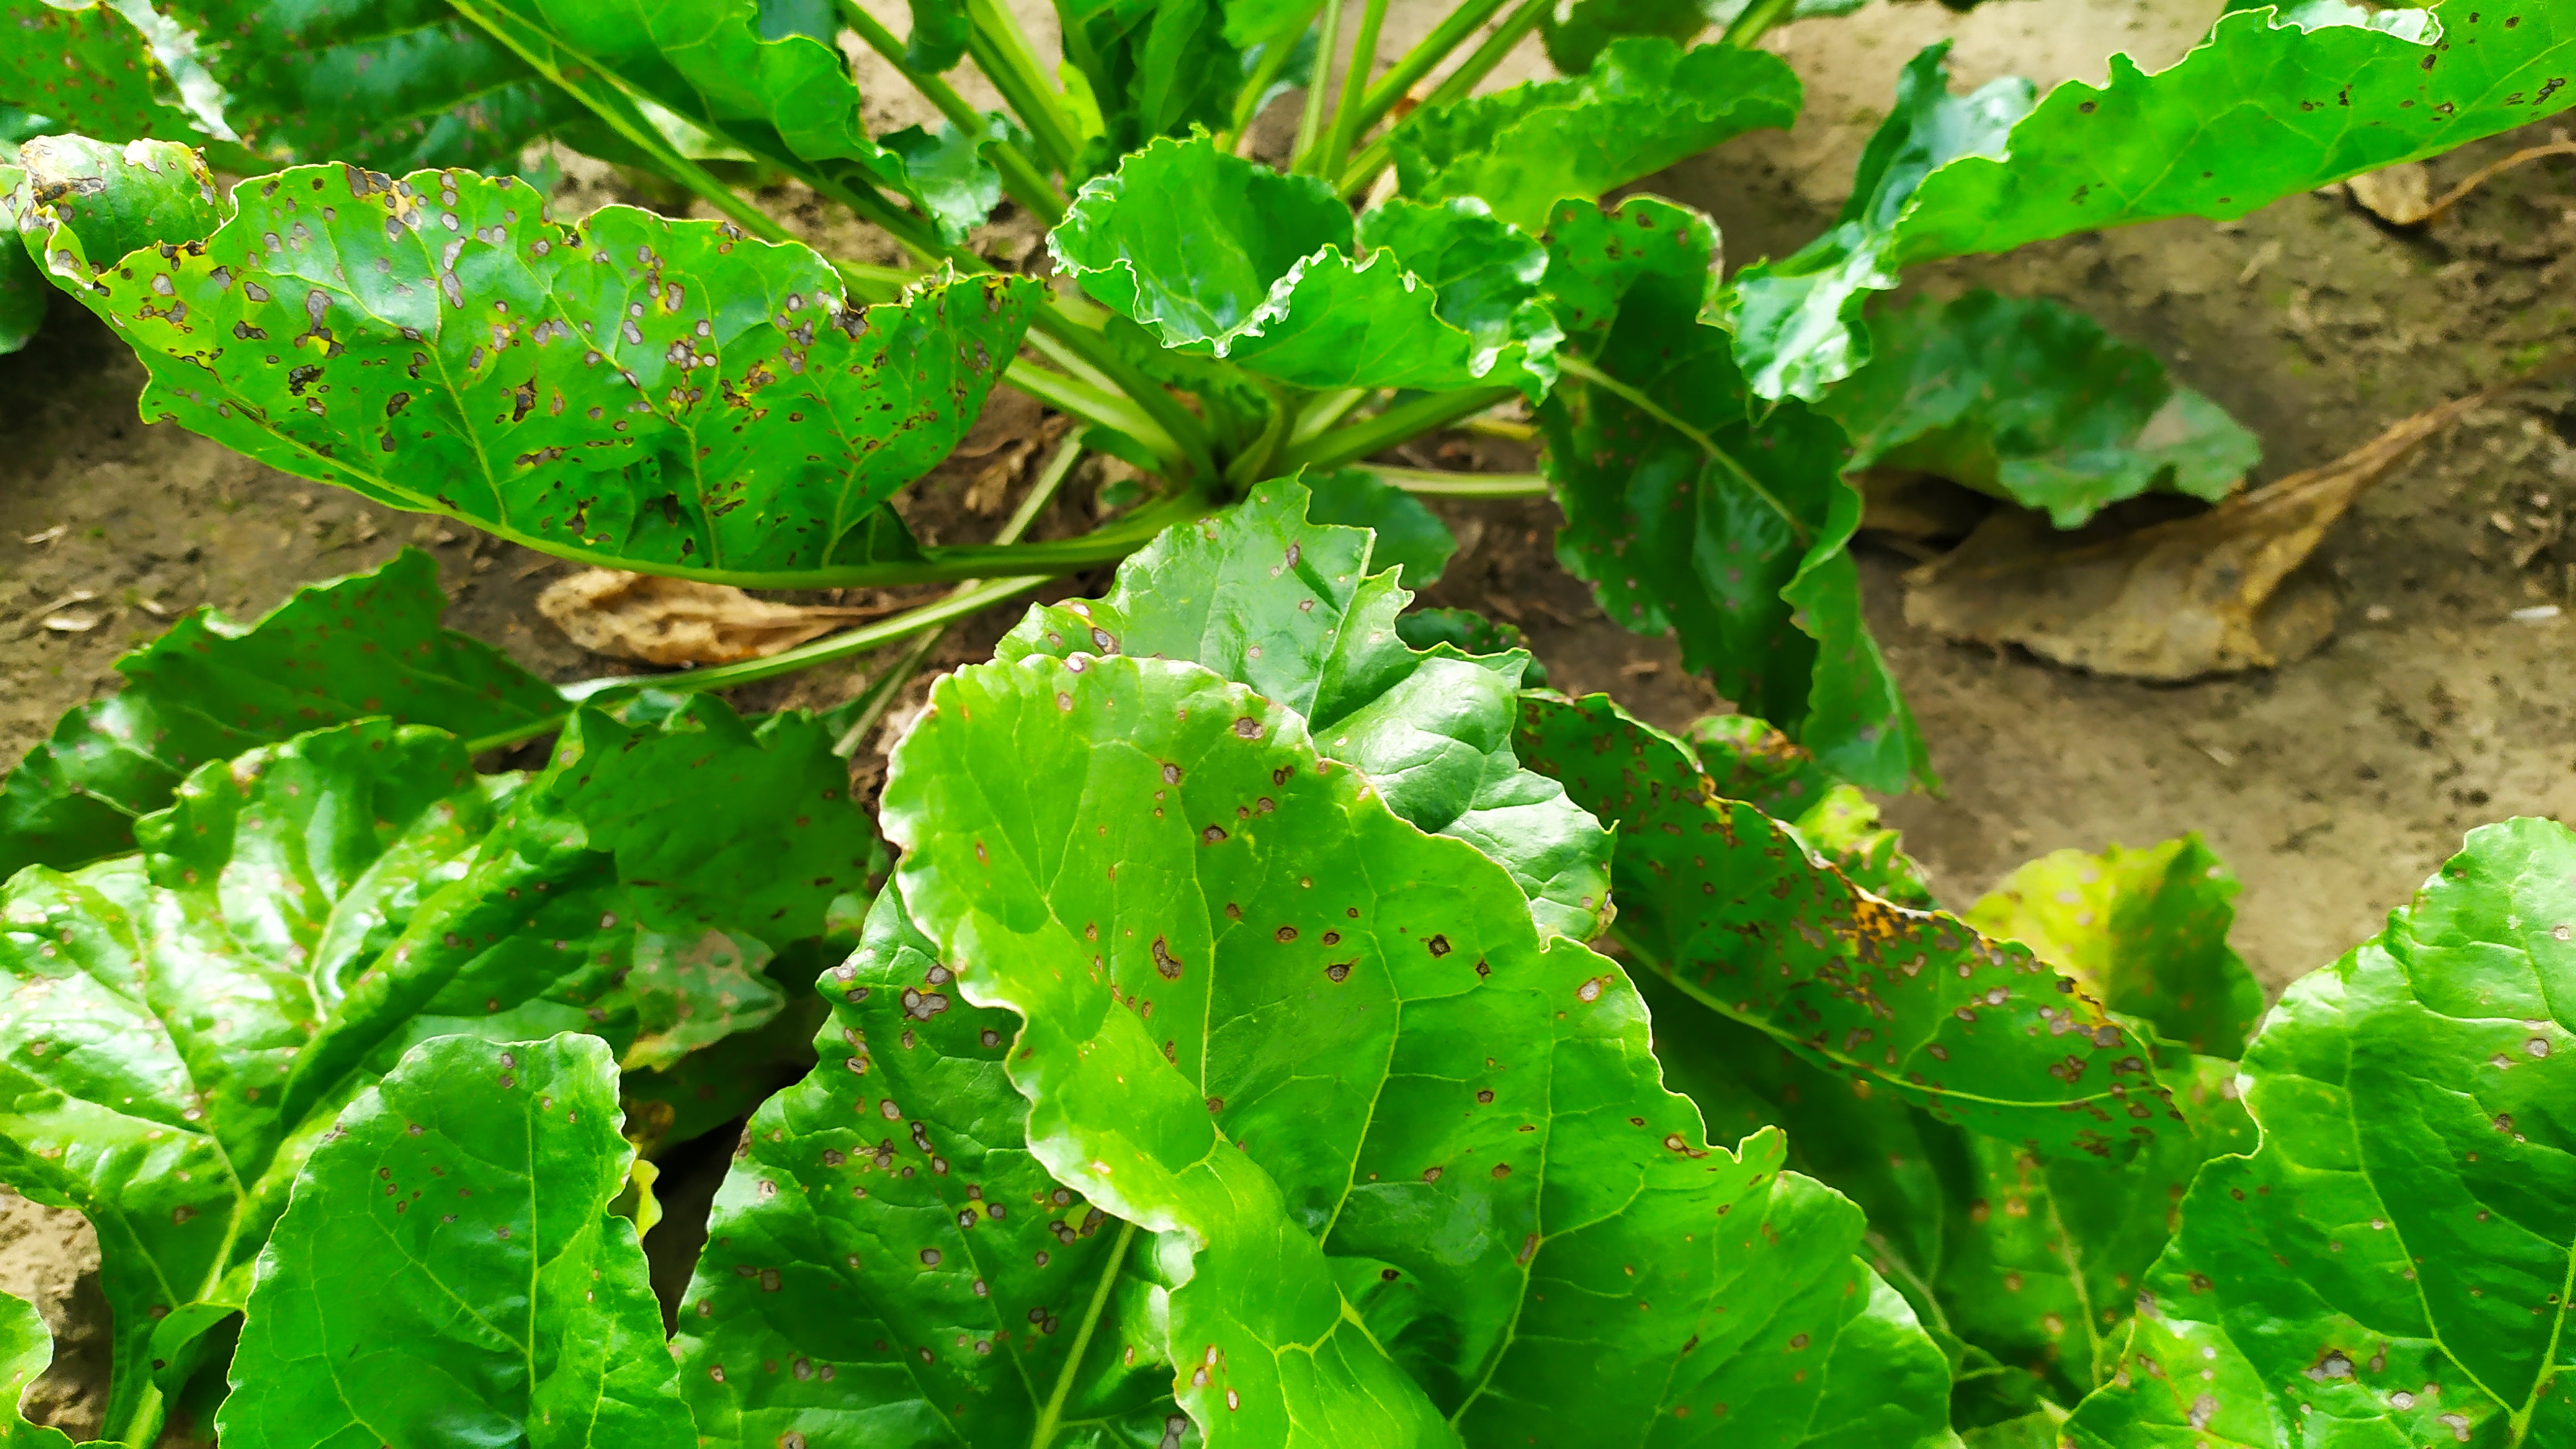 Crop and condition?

beet, cercospora
